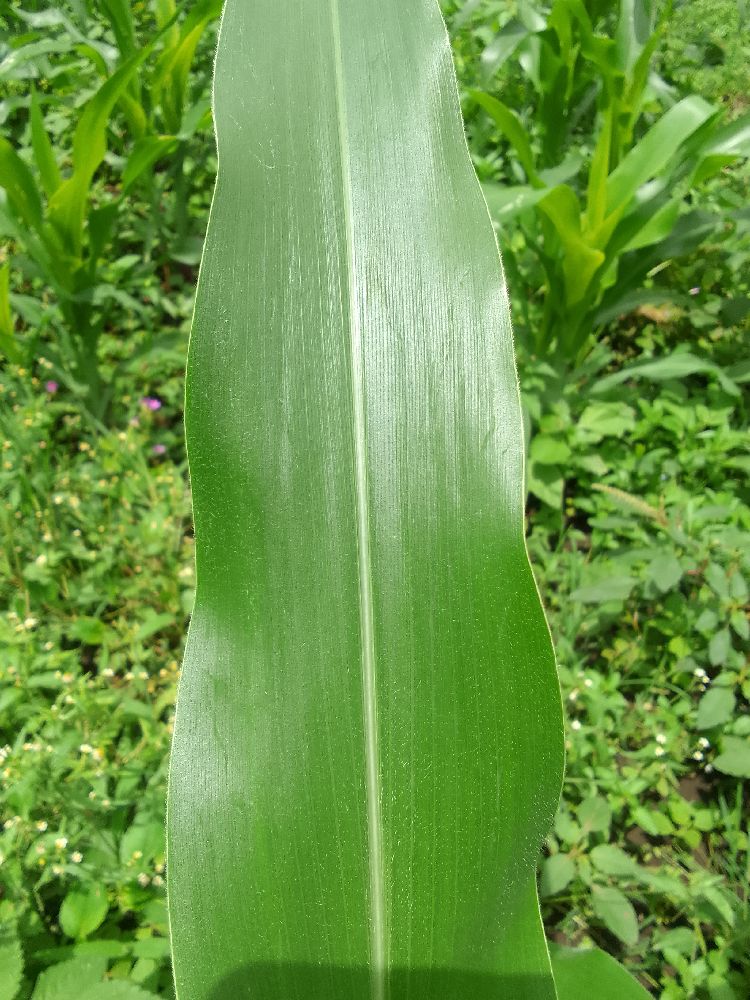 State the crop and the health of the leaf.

maize, healthy
